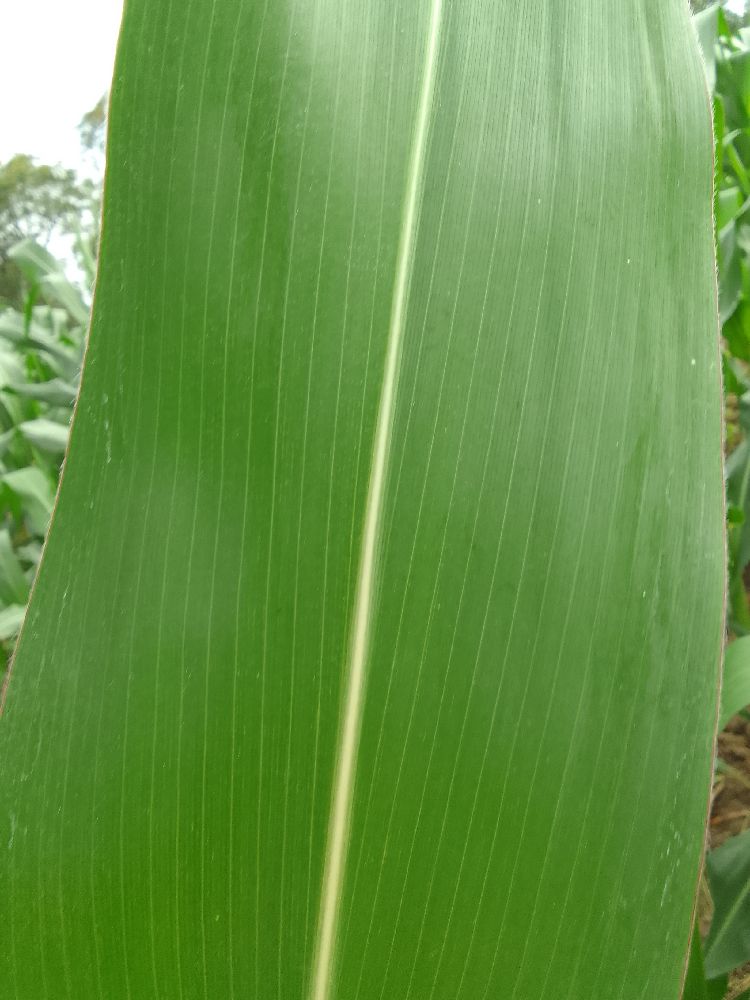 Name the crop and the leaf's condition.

maize, healthy
